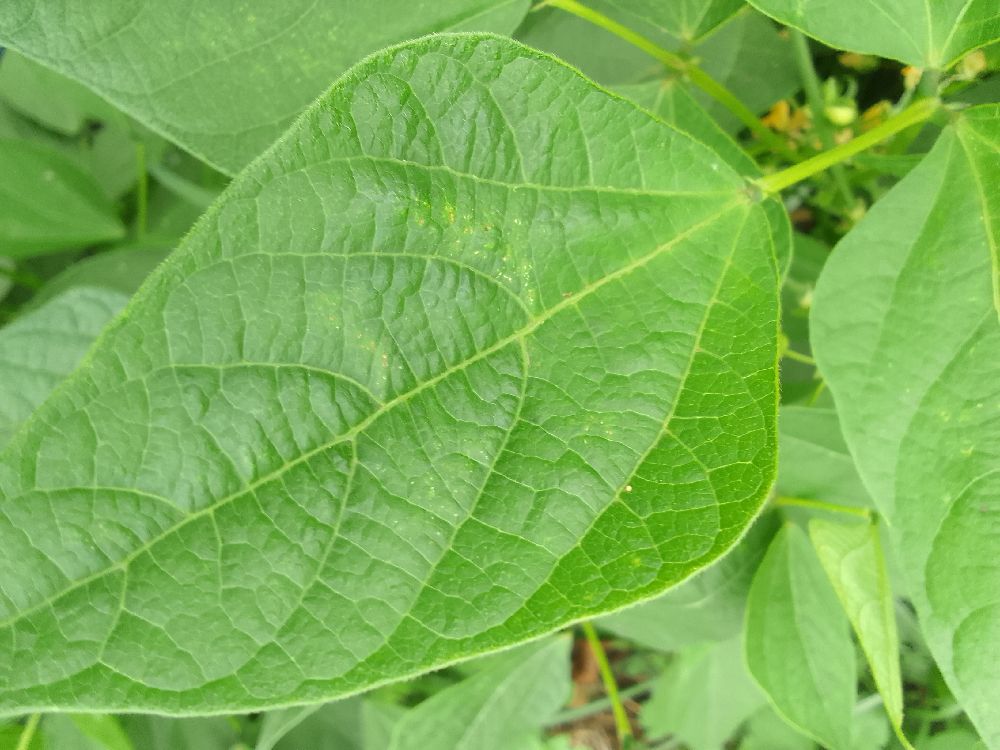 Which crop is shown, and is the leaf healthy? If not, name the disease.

common bean, healthy
